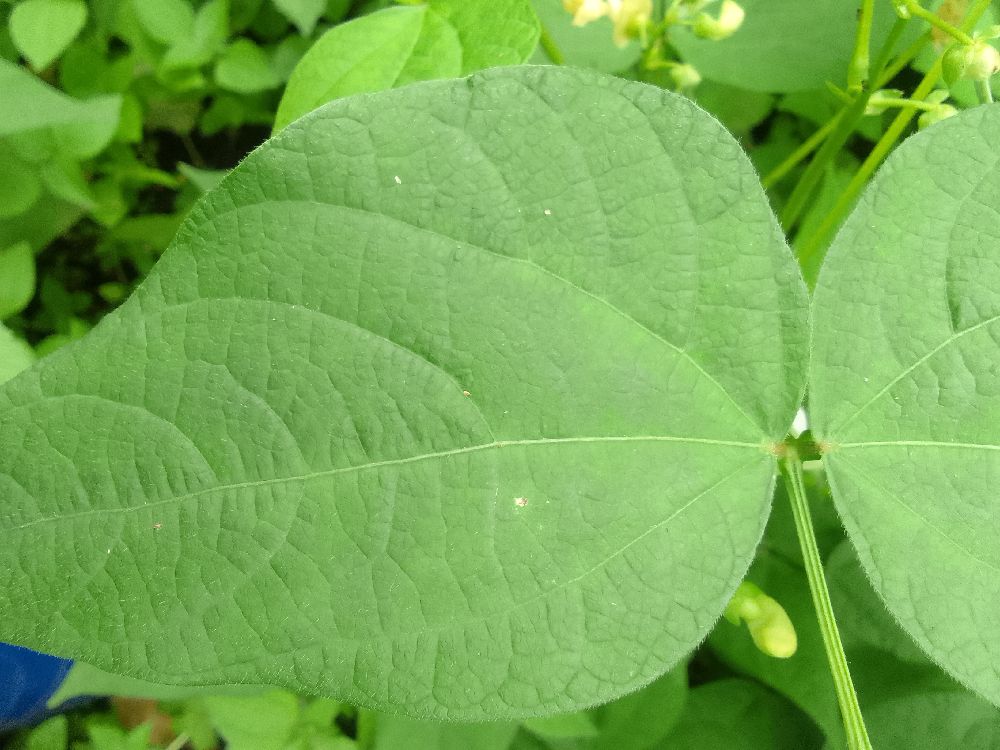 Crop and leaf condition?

common bean, healthy
